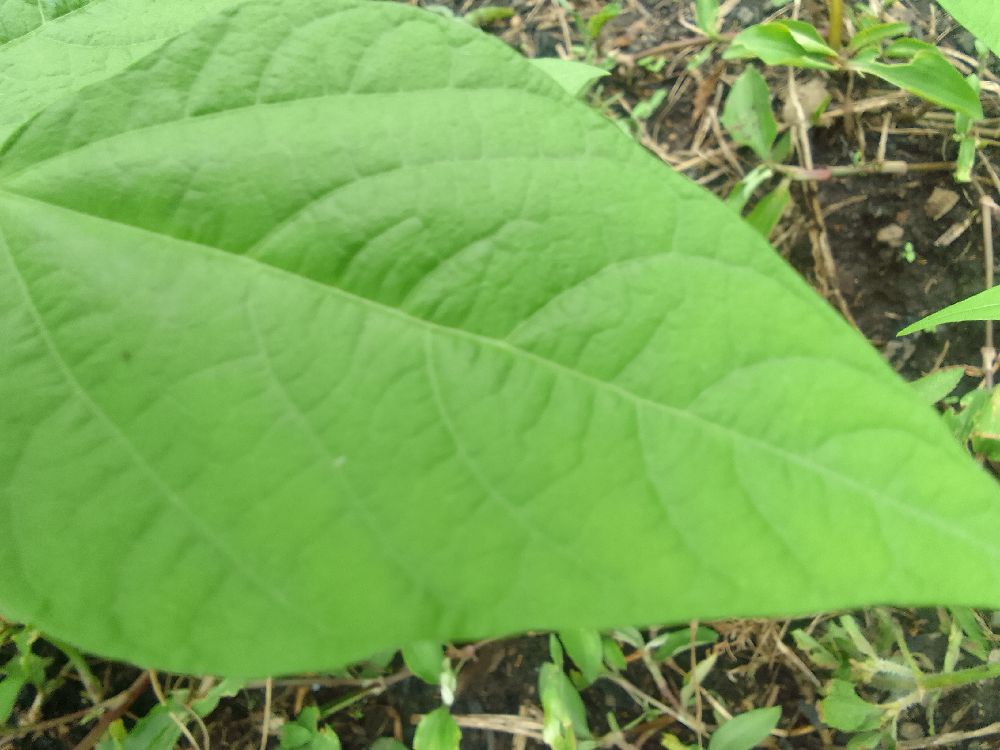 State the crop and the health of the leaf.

common bean, healthy
